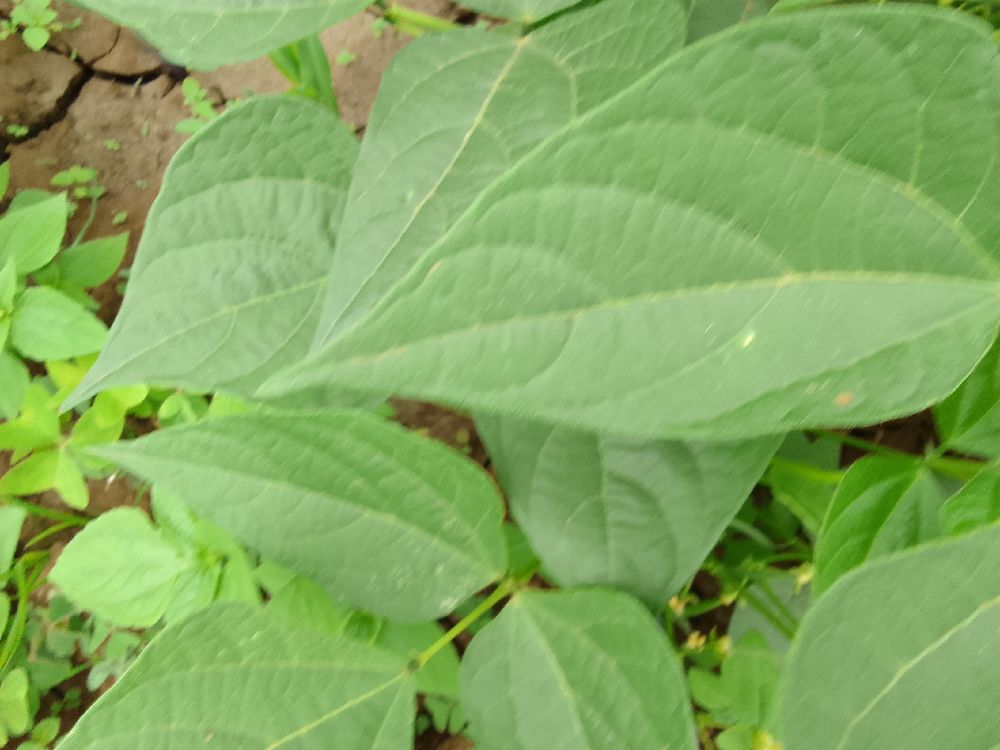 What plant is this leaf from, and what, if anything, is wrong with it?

common bean, healthy
